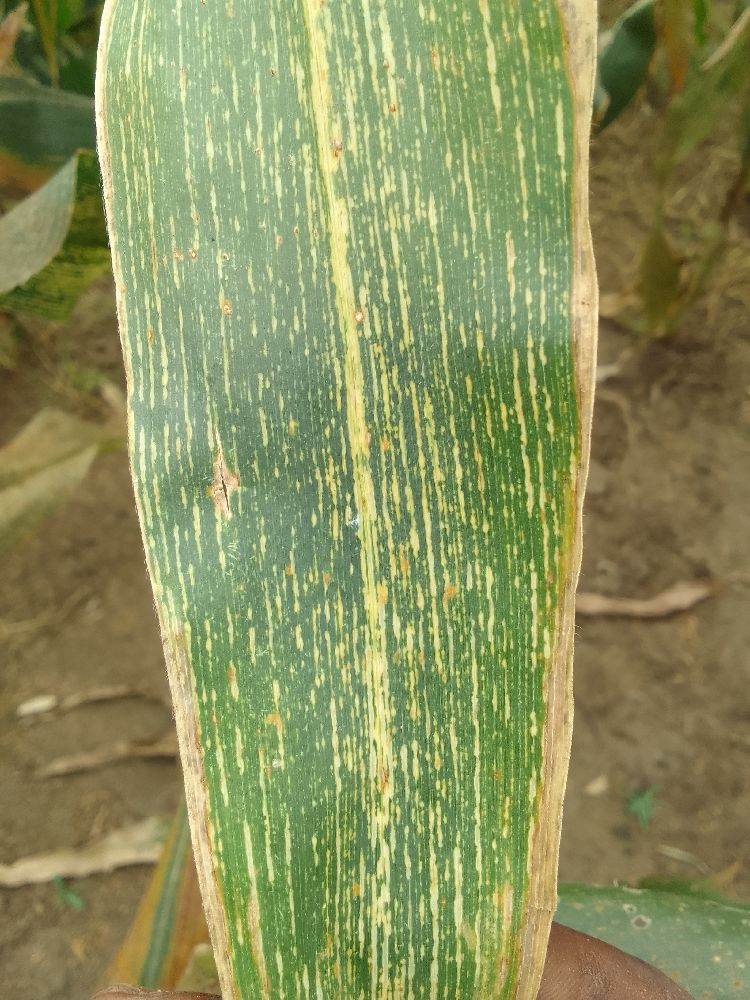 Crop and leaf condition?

maize, maize streak virus
